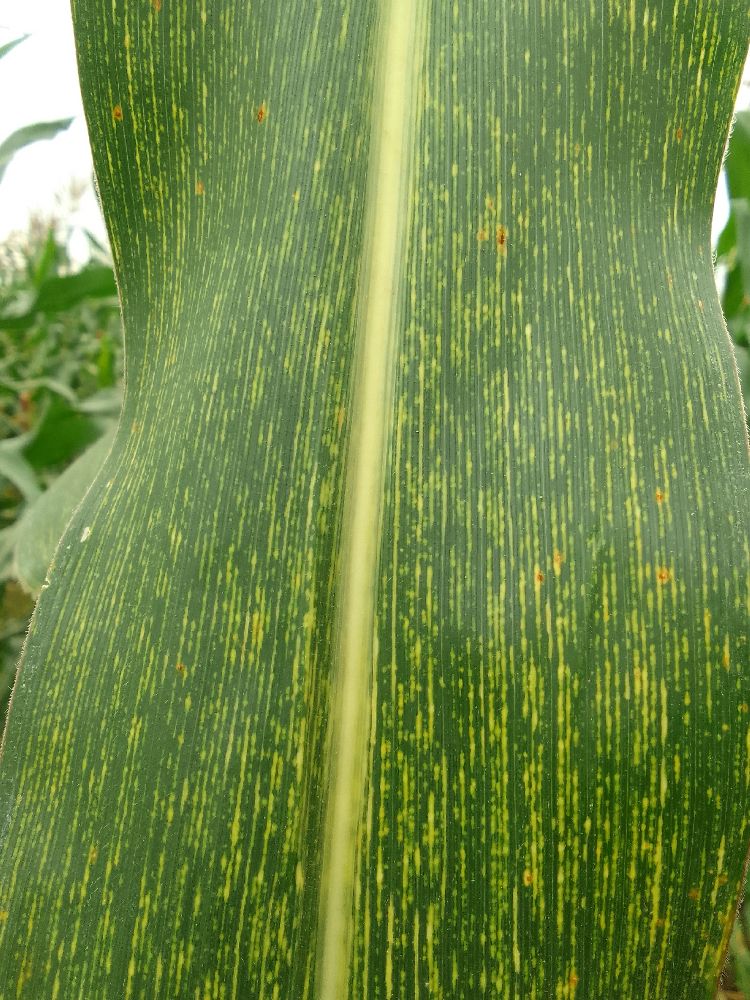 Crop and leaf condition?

maize, maize streak virus
